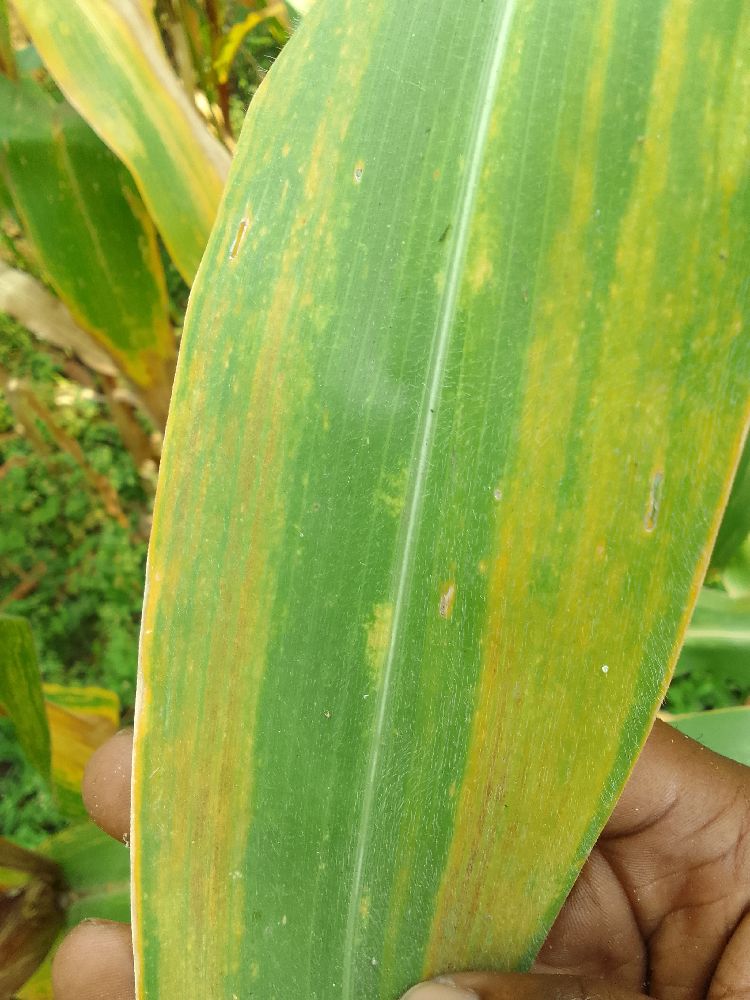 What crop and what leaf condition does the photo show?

maize, maize lethal necrosis
